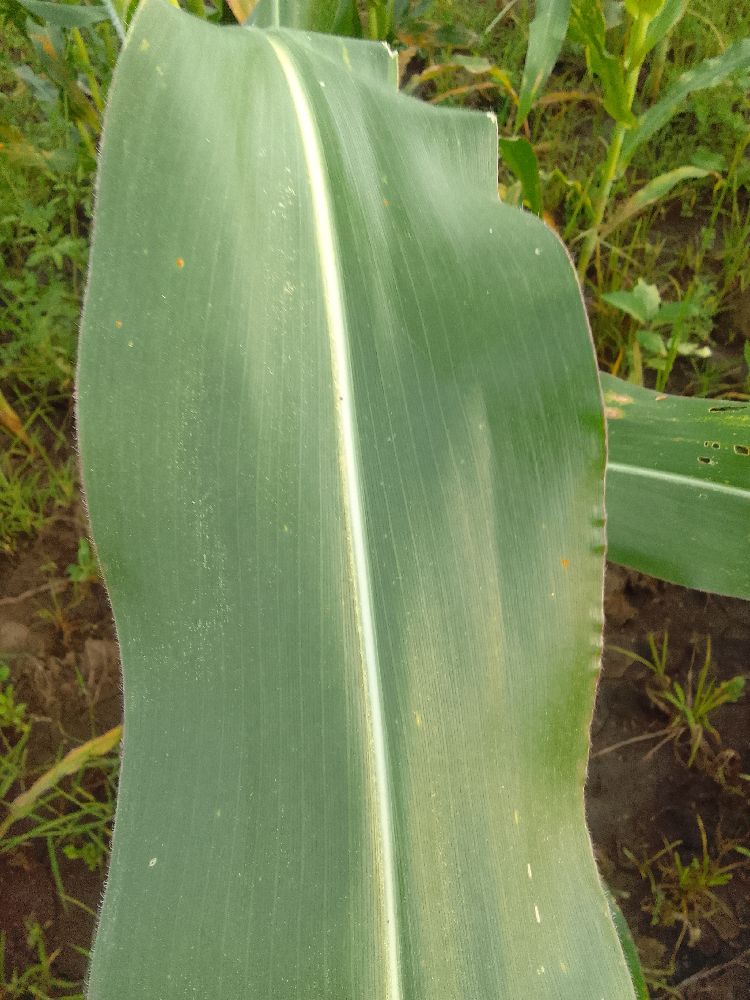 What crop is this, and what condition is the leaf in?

maize, healthy
